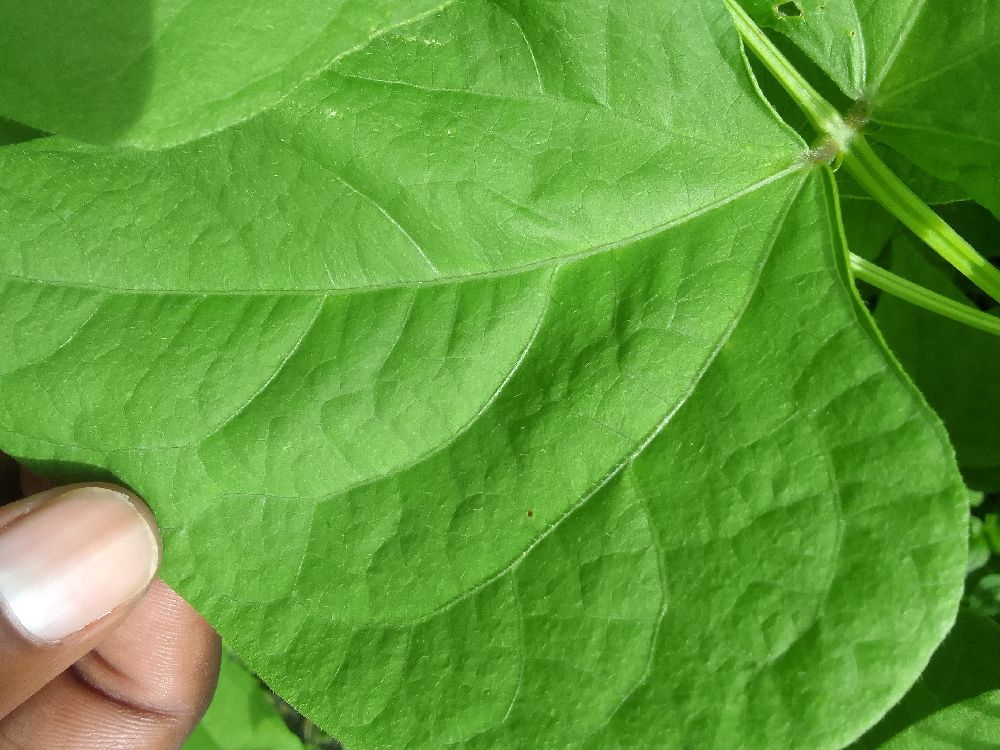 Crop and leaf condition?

common bean, healthy
